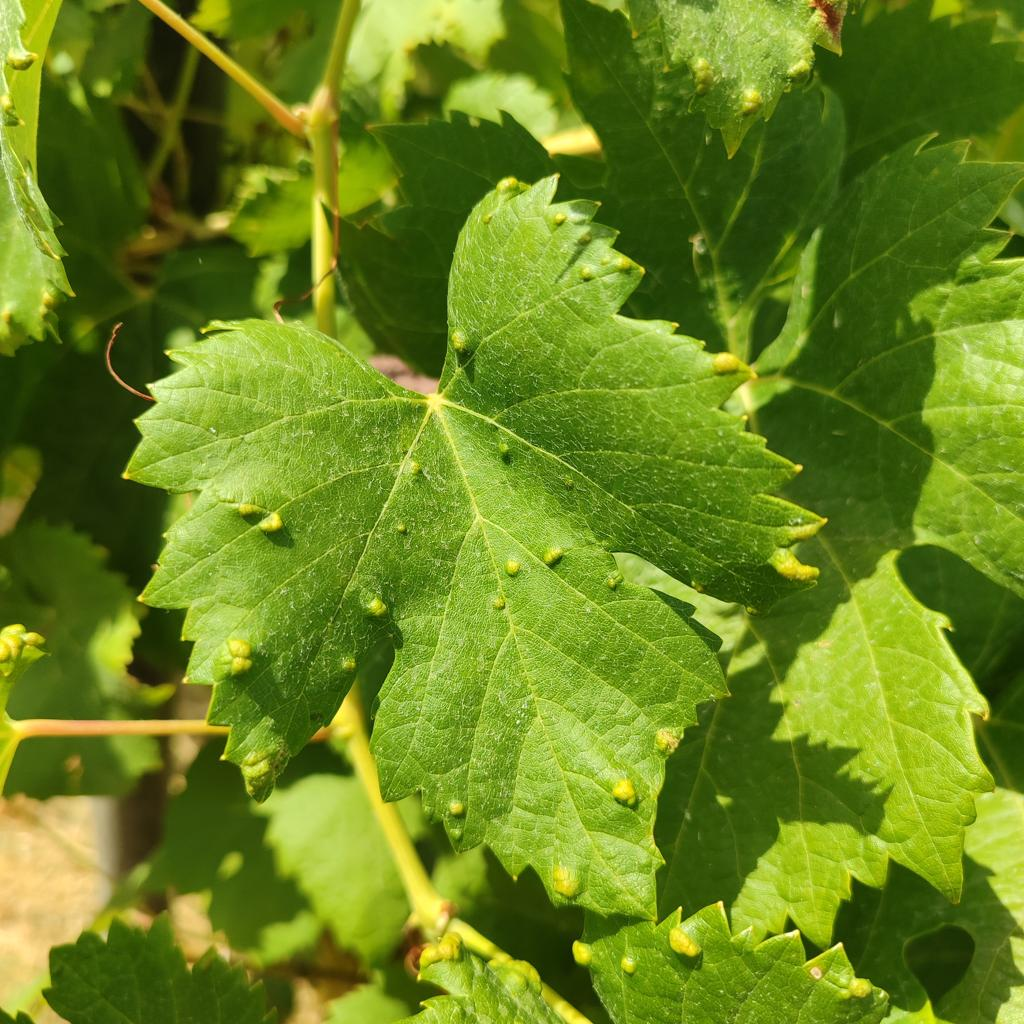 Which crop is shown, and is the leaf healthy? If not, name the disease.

grapevine, erineum mite
